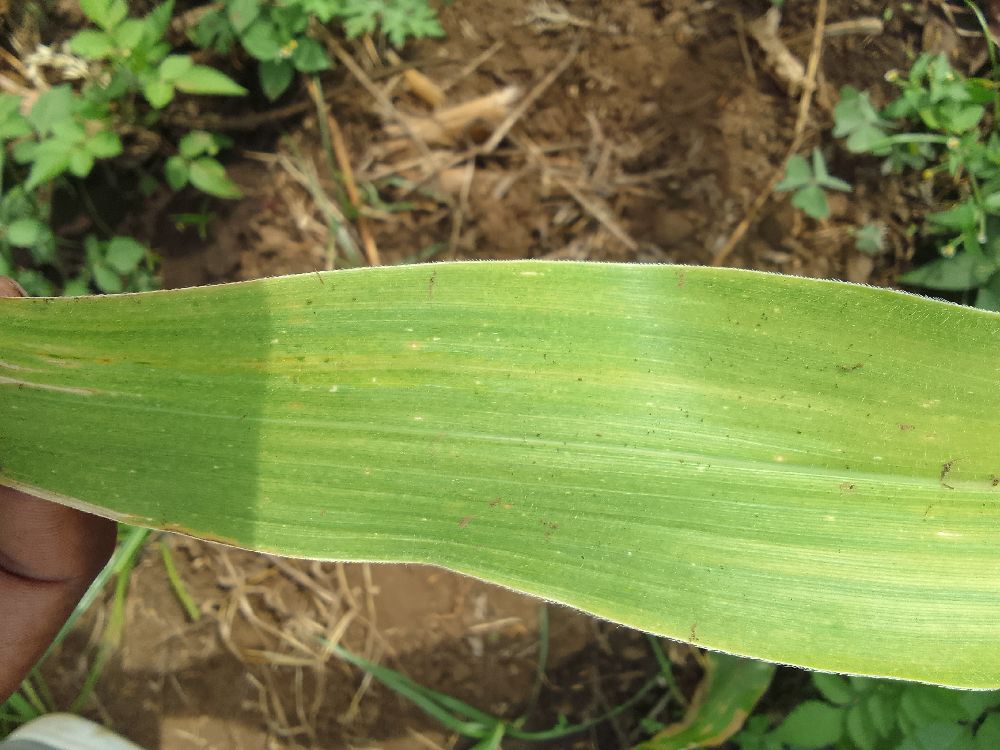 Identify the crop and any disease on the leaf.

maize, maize lethal necrosis
